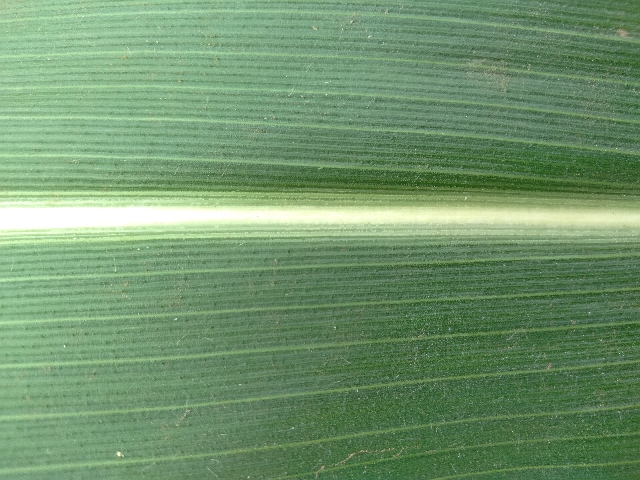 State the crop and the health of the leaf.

maize, healthy
